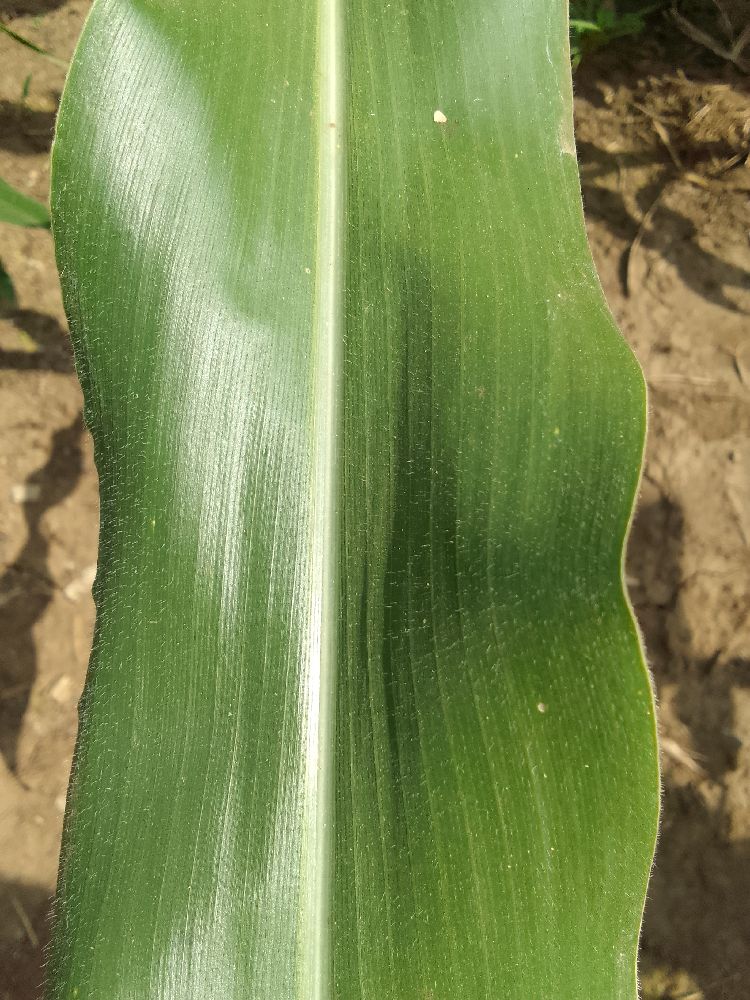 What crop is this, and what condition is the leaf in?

maize, healthy
